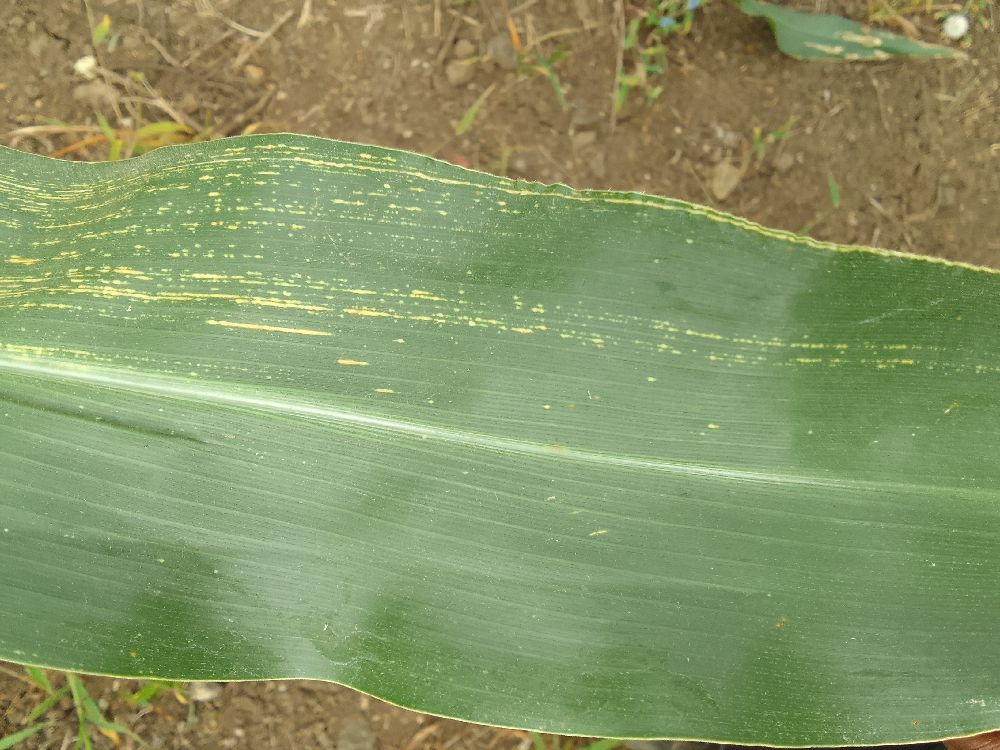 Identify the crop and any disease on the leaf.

maize, maize streak virus
